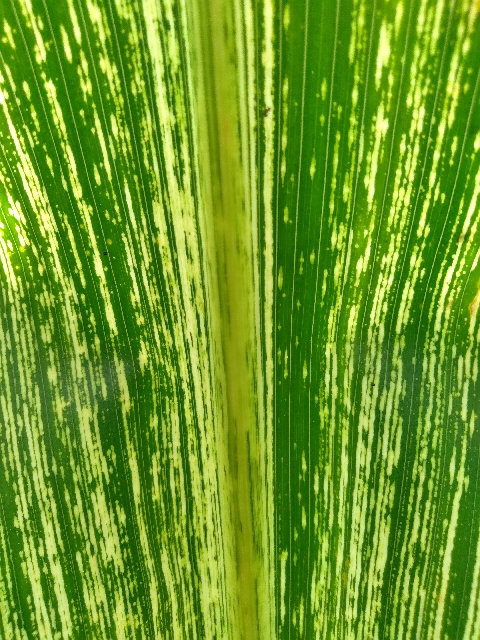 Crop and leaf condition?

maize, maize streak virus
